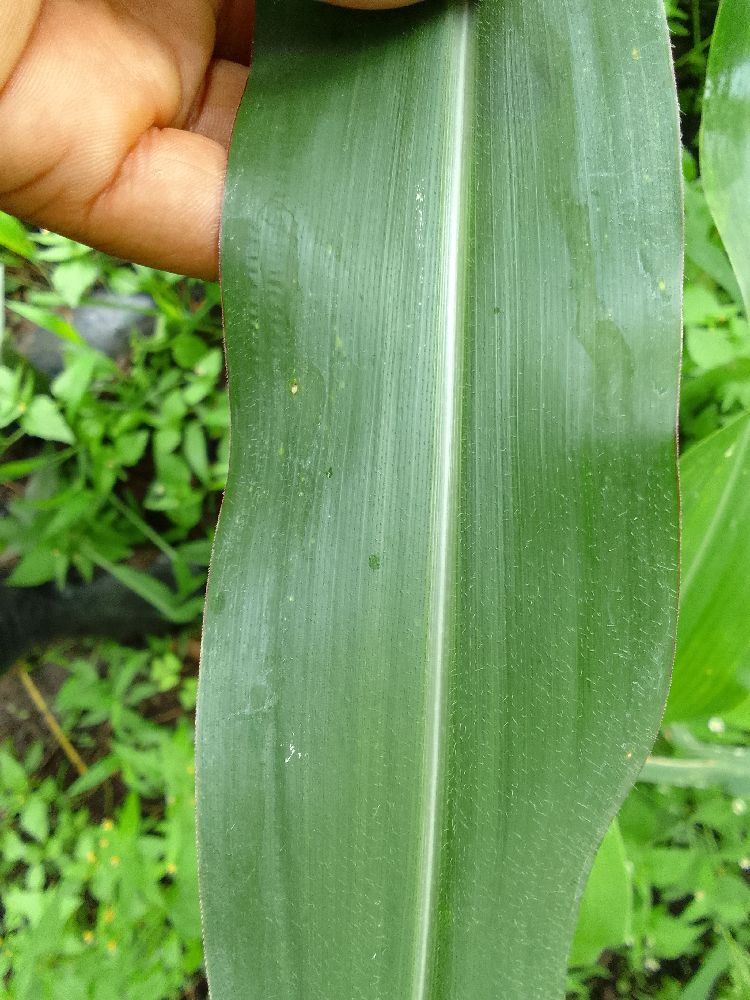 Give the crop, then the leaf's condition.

maize, healthy
